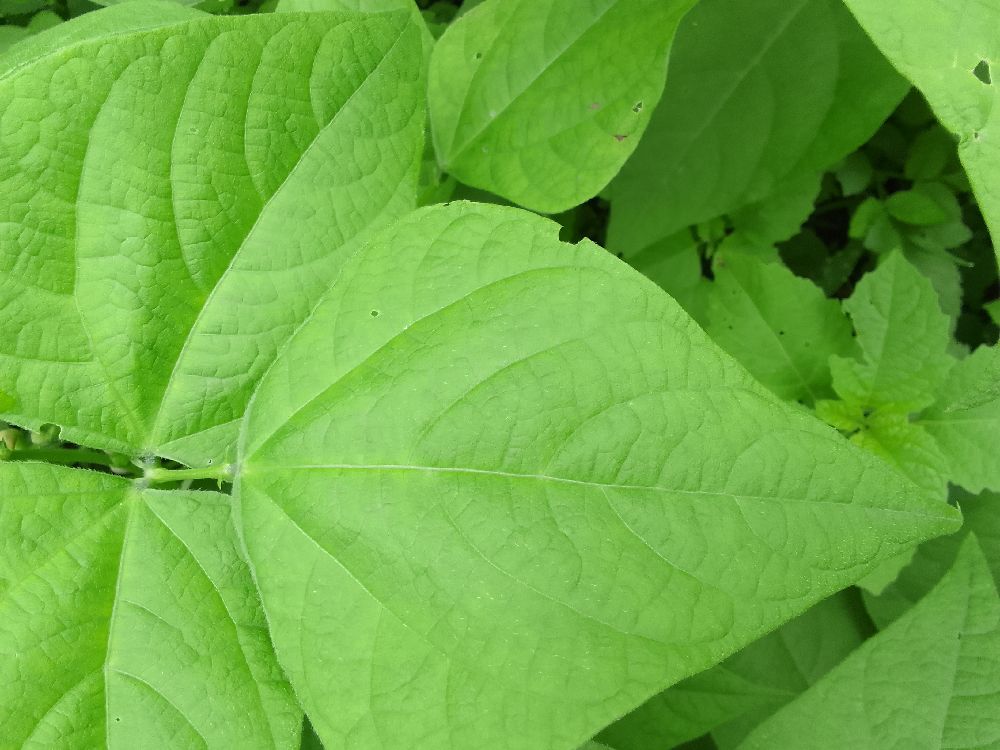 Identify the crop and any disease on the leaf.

common bean, healthy
